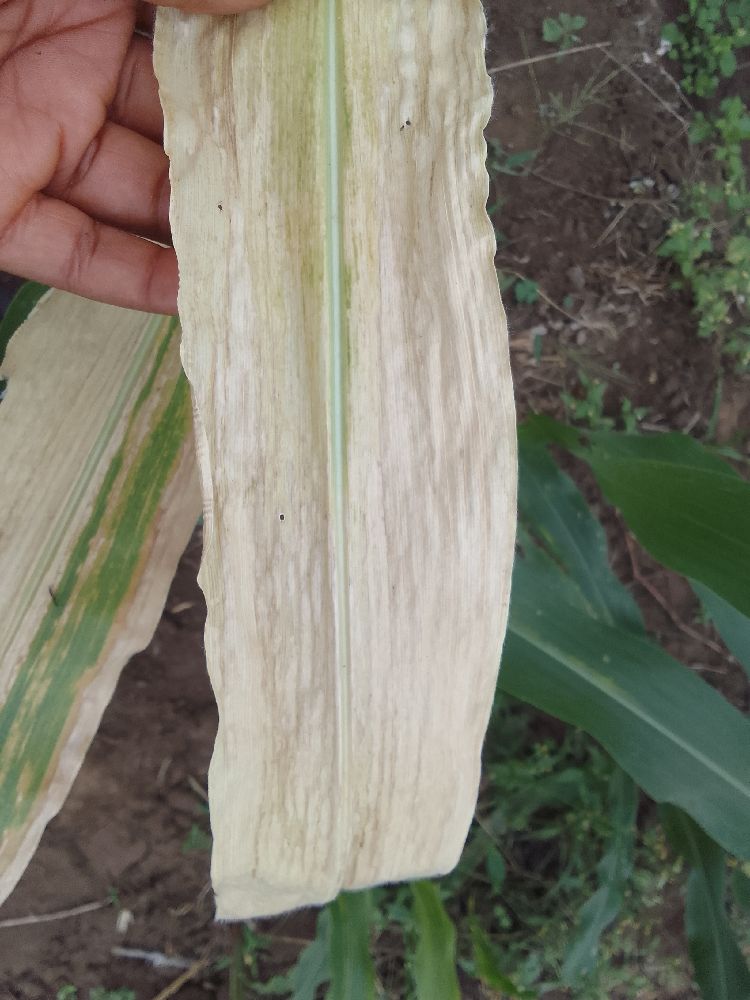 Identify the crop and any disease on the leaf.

maize, maize lethal necrosis
